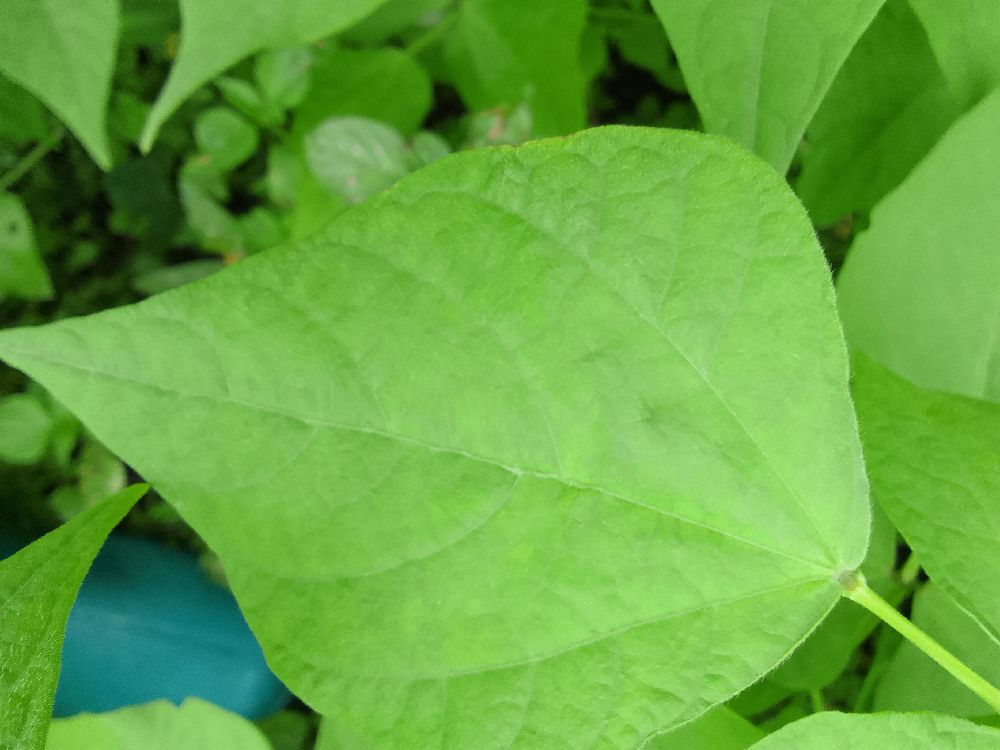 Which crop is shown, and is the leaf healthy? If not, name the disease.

common bean, healthy
